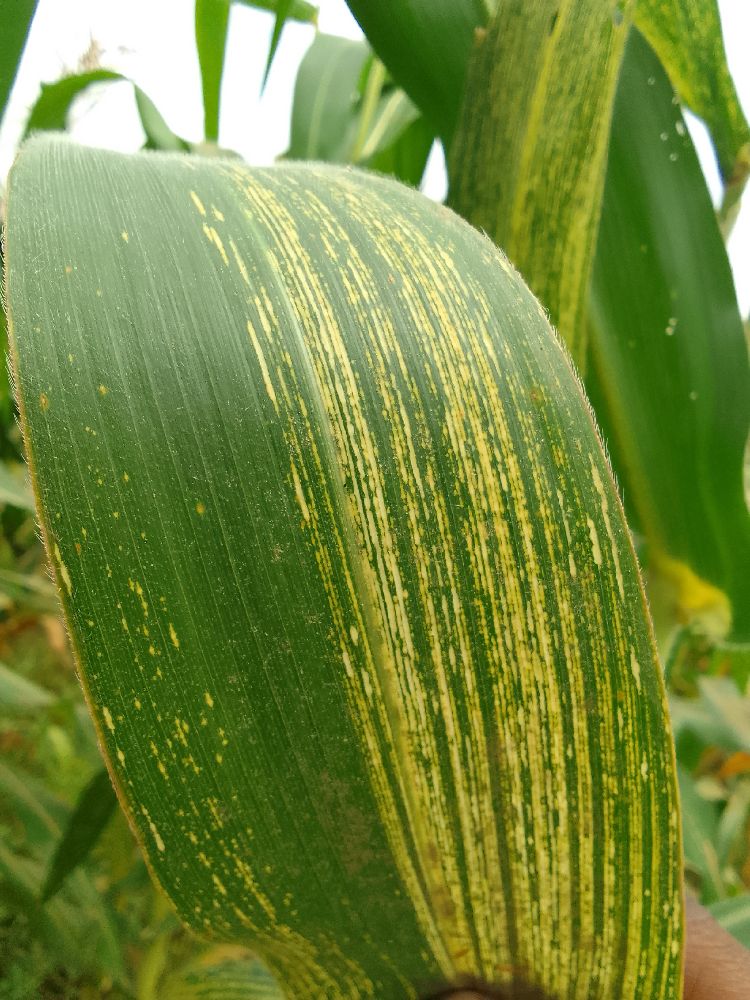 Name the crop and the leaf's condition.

maize, maize streak virus
